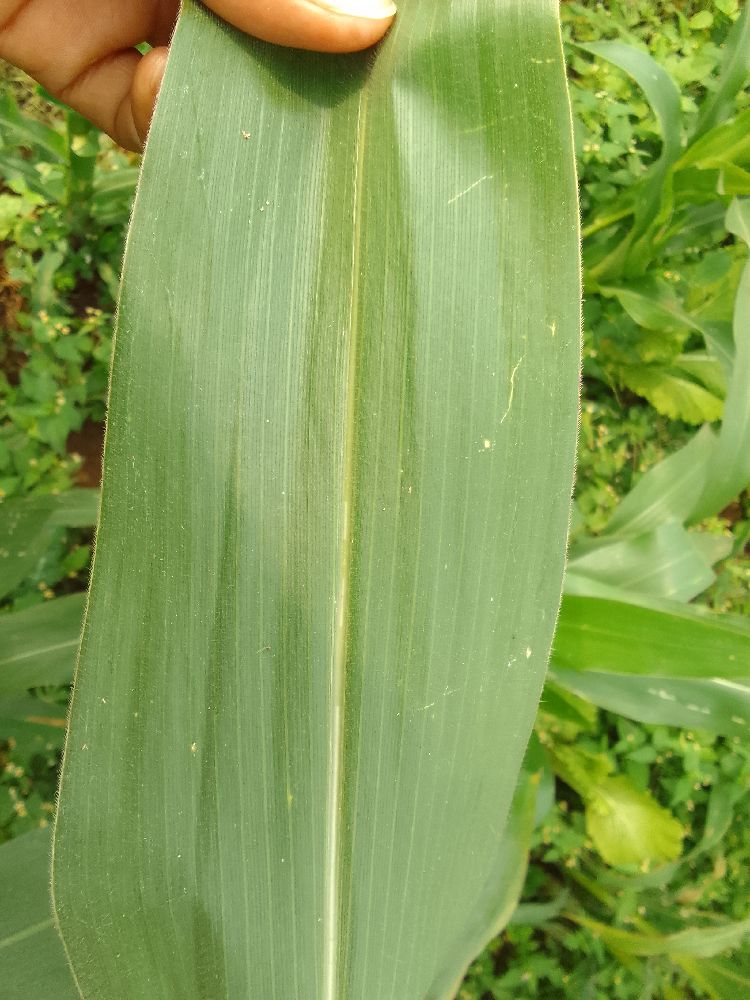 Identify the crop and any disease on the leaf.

maize, healthy
